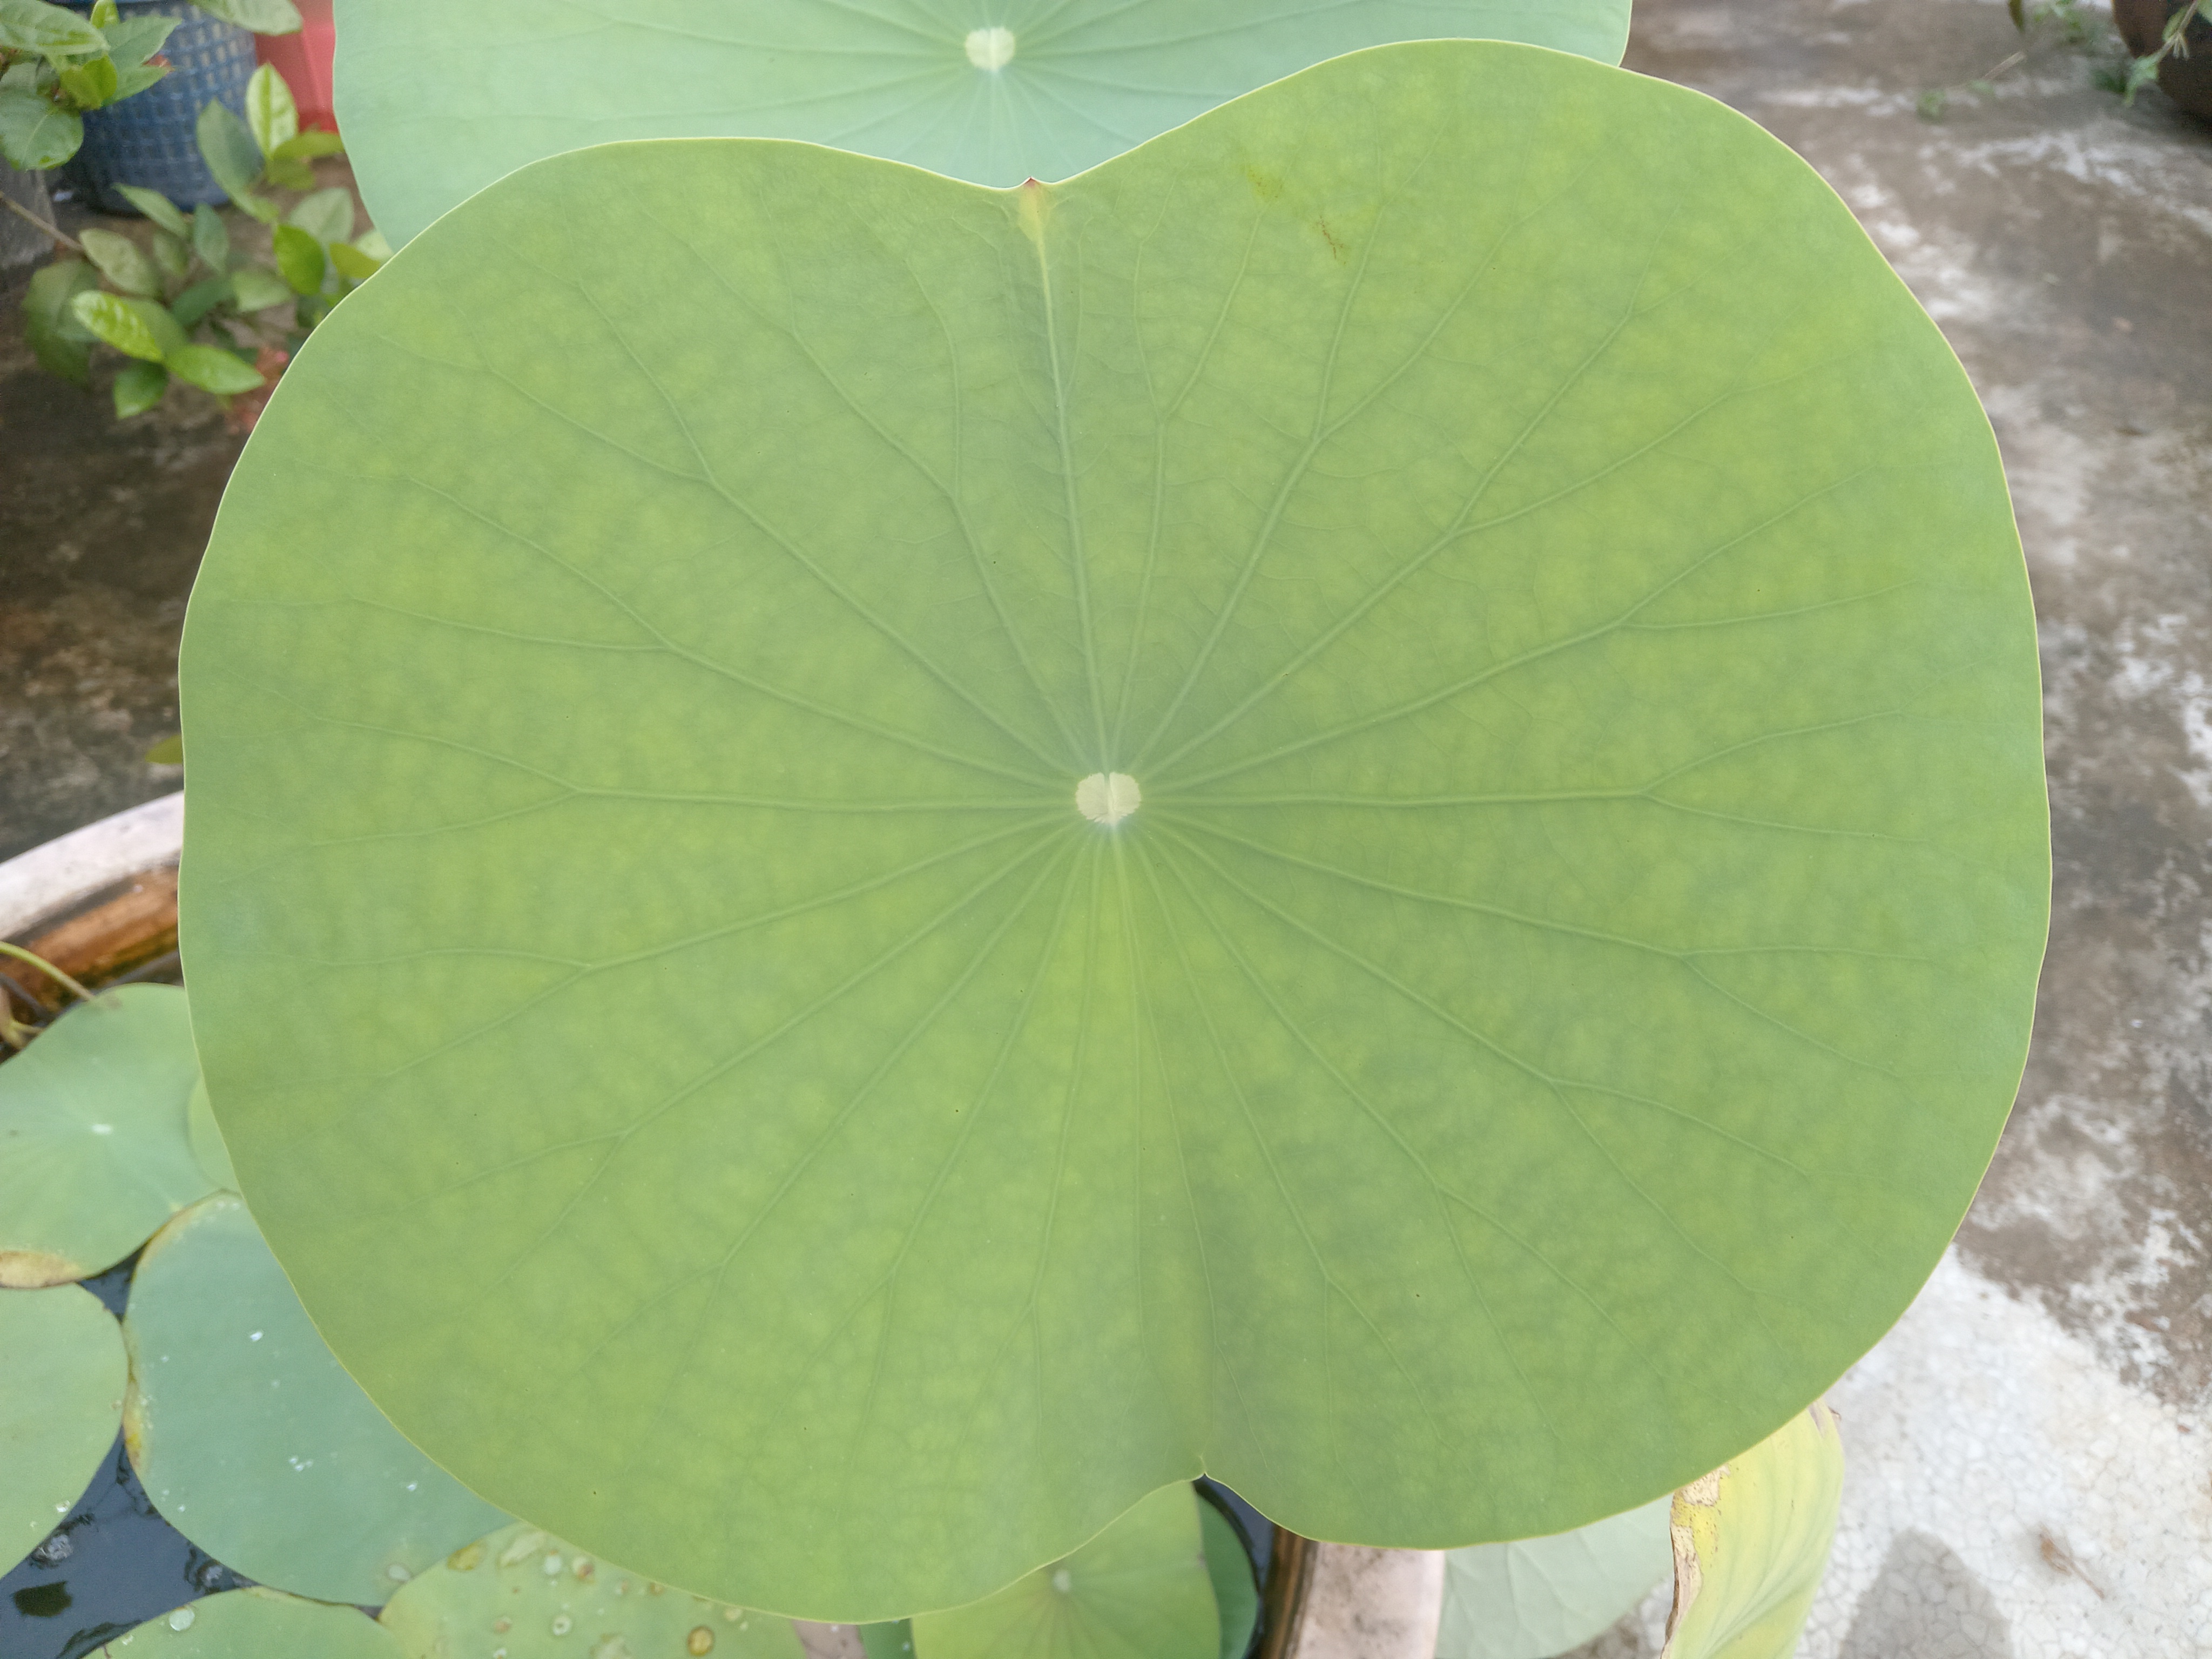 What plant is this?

lotus
